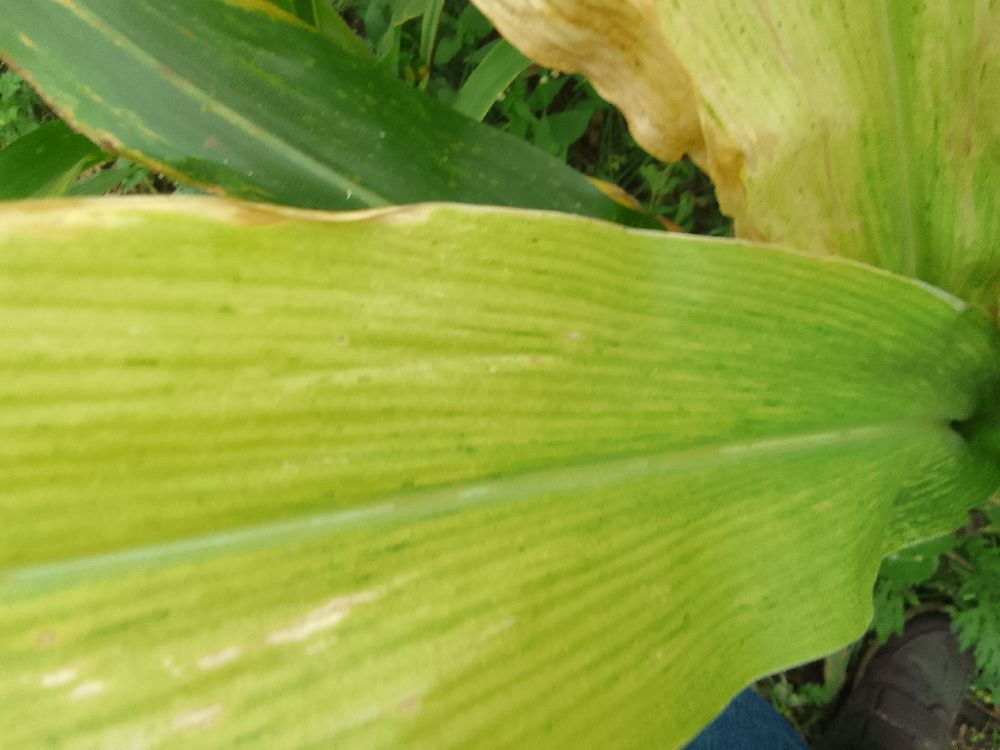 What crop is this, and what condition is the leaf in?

maize, maize lethal necrosis
